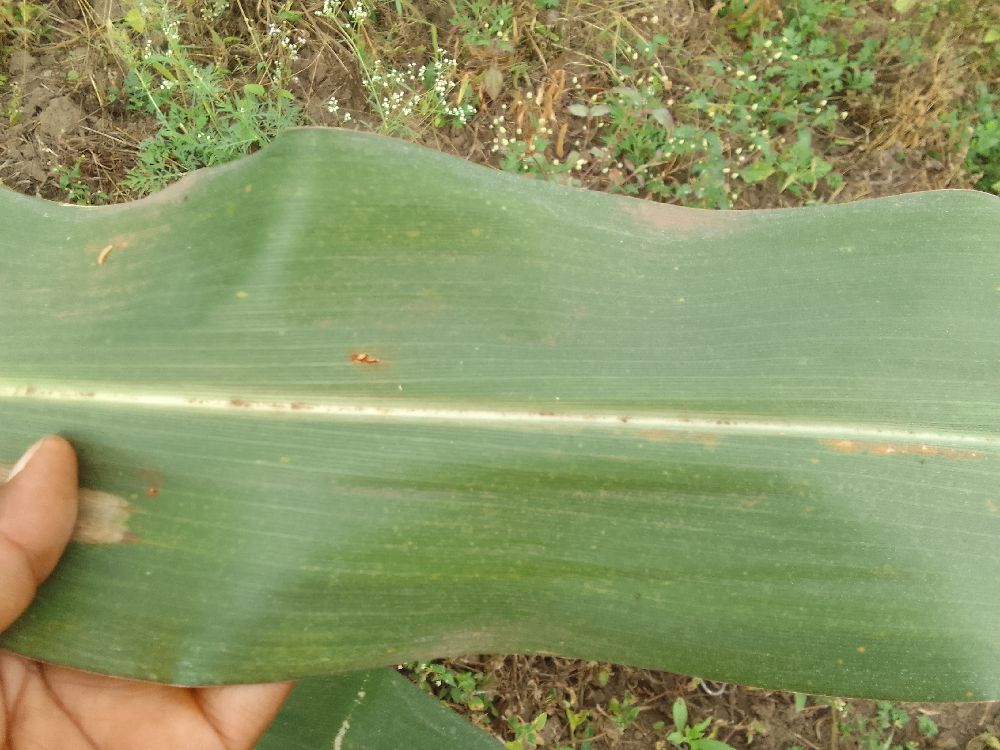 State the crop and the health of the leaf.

maize, healthy
